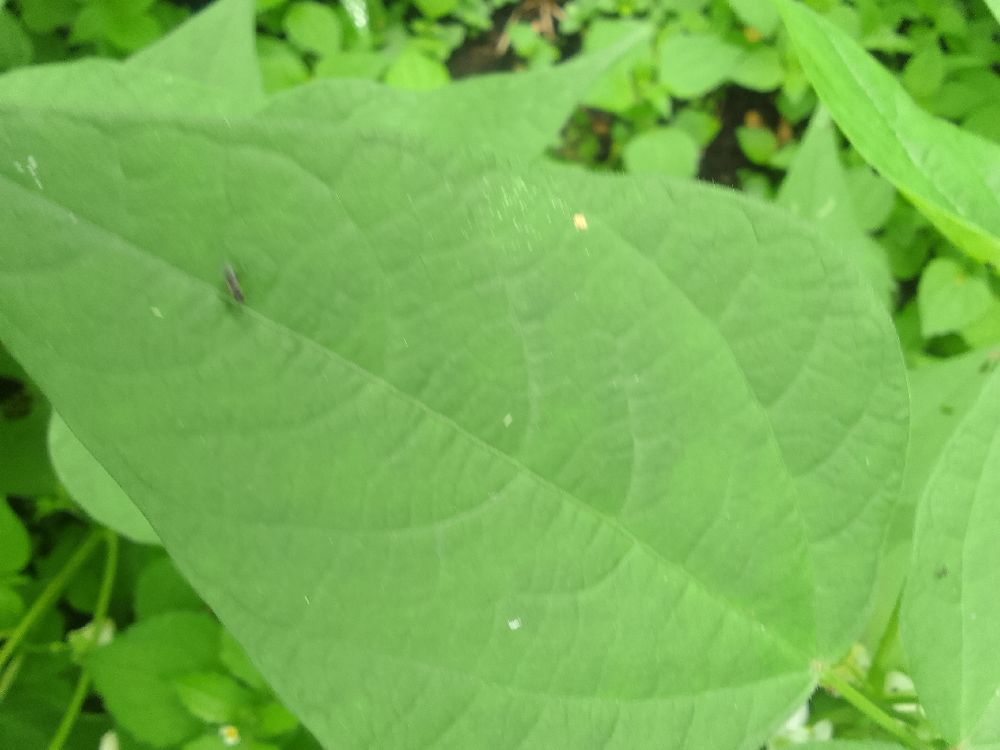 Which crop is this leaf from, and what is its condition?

common bean, healthy
